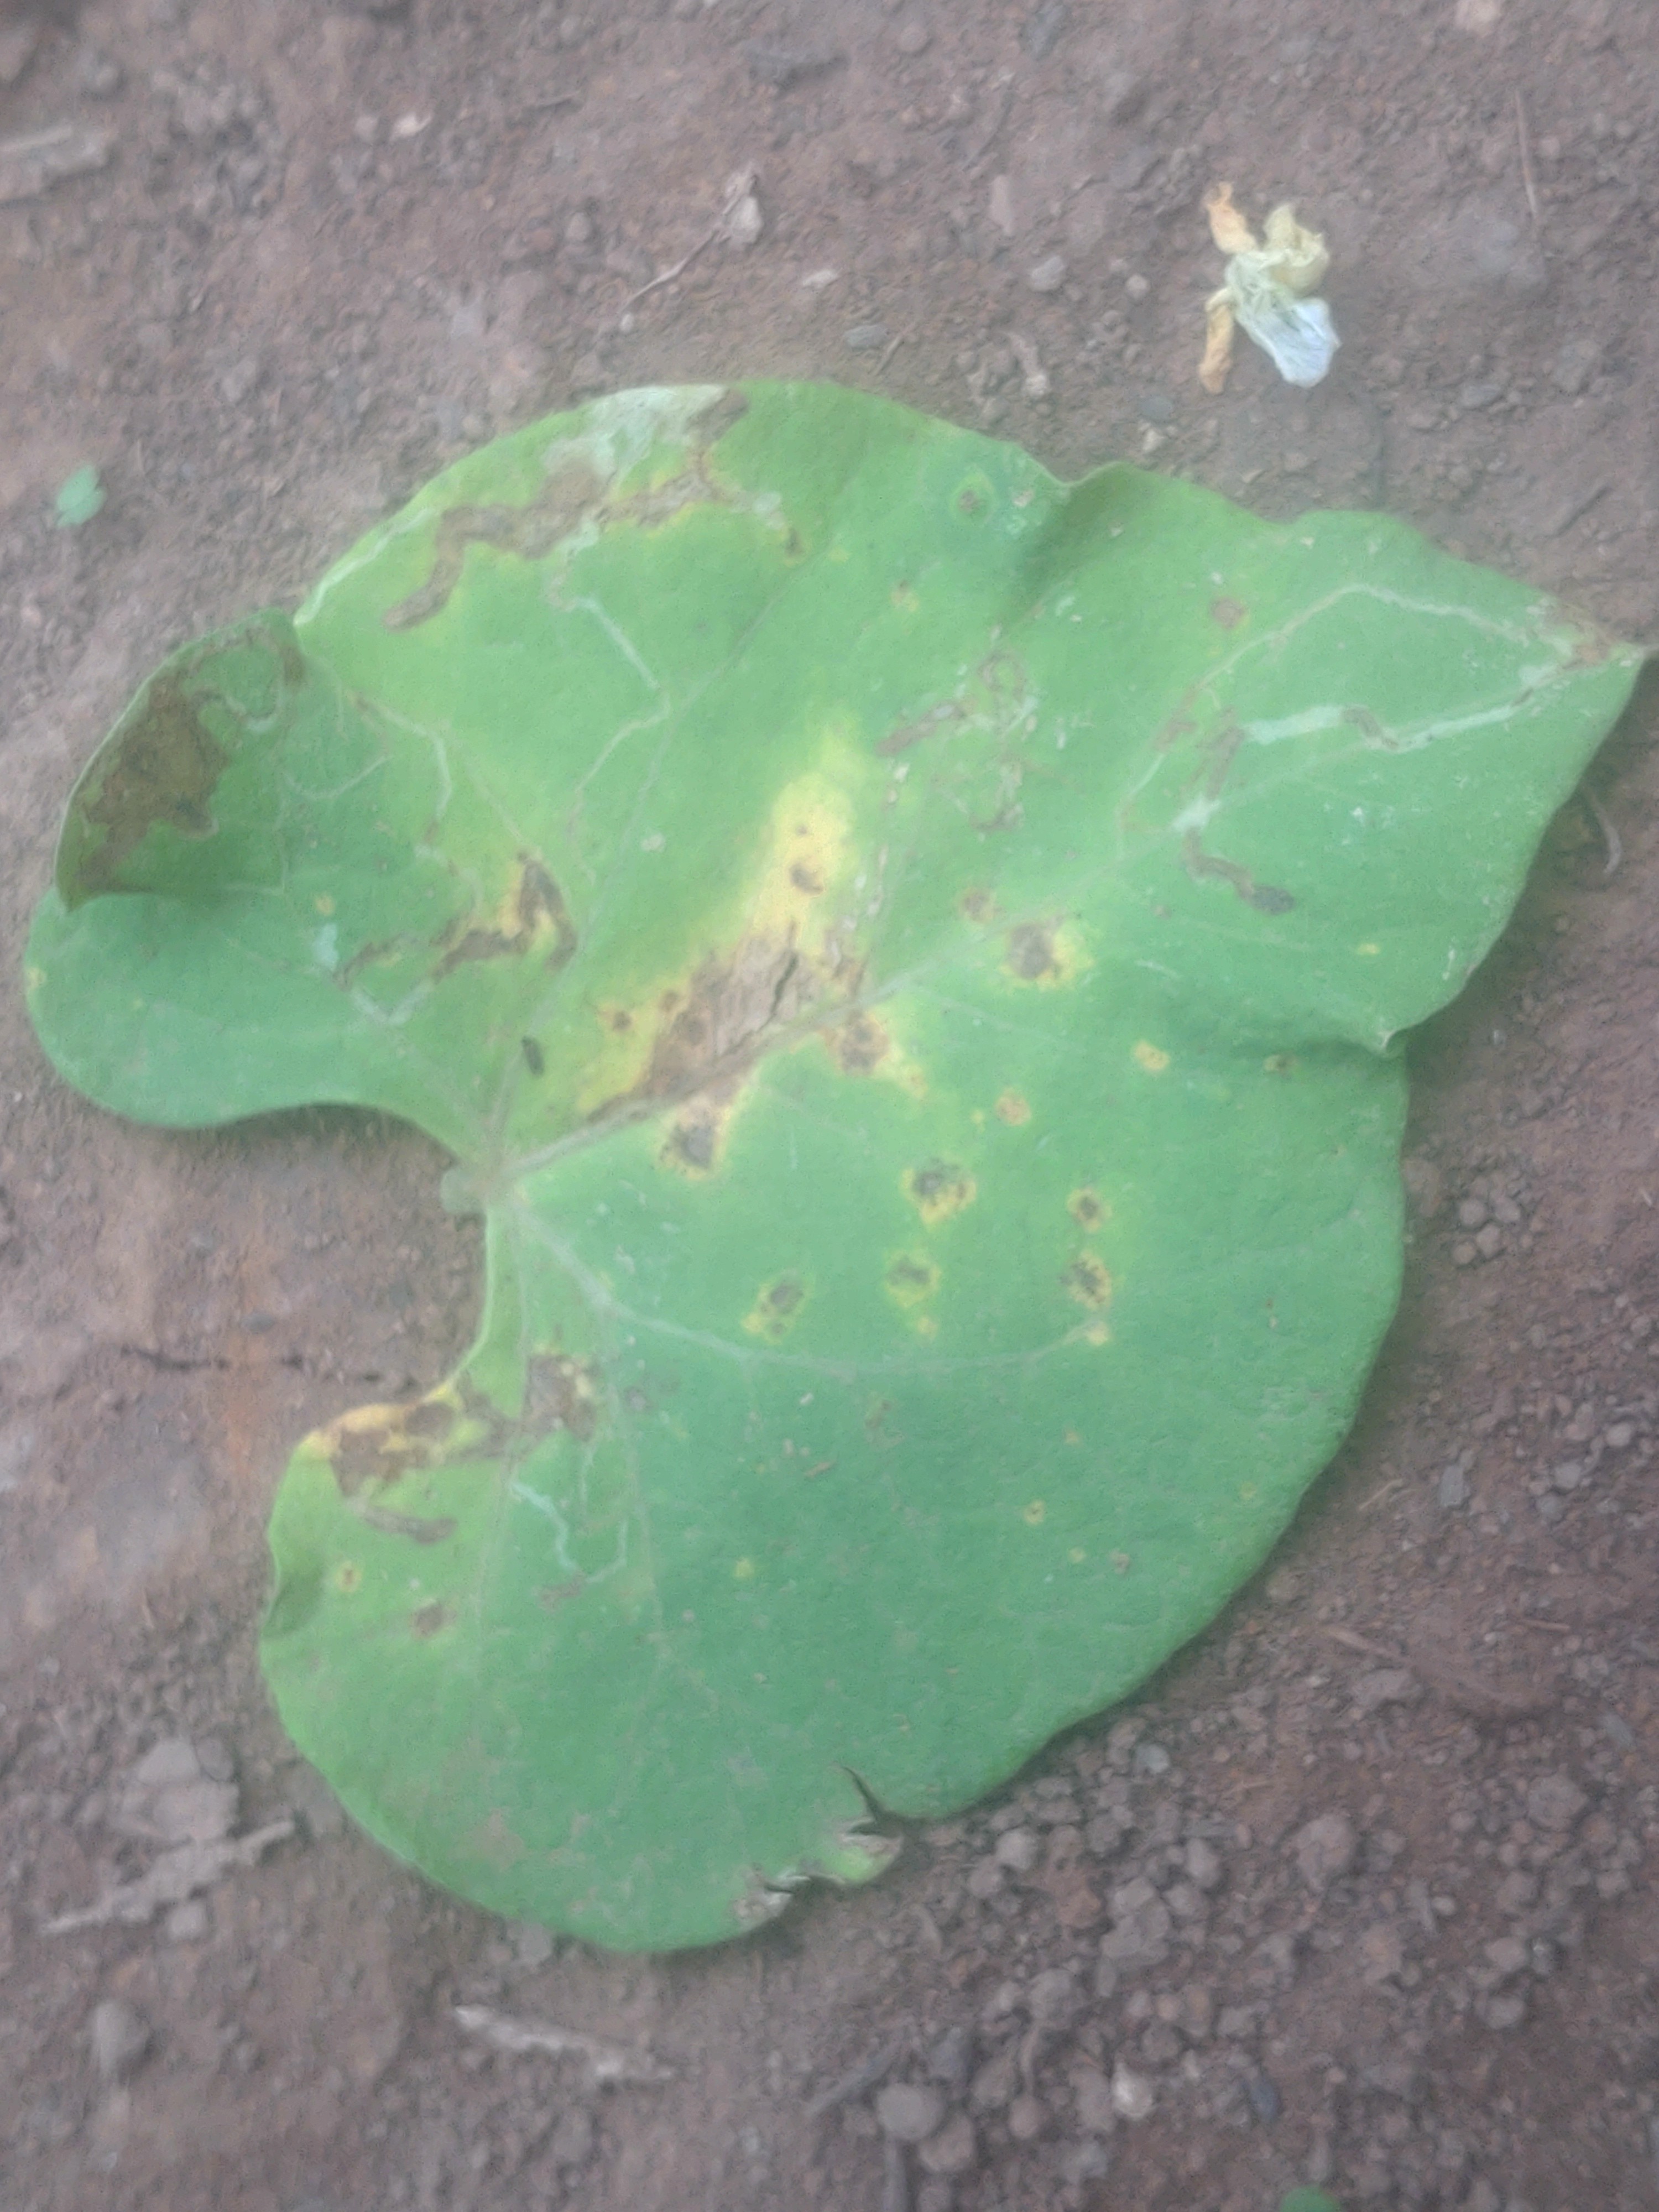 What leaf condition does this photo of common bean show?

rust
